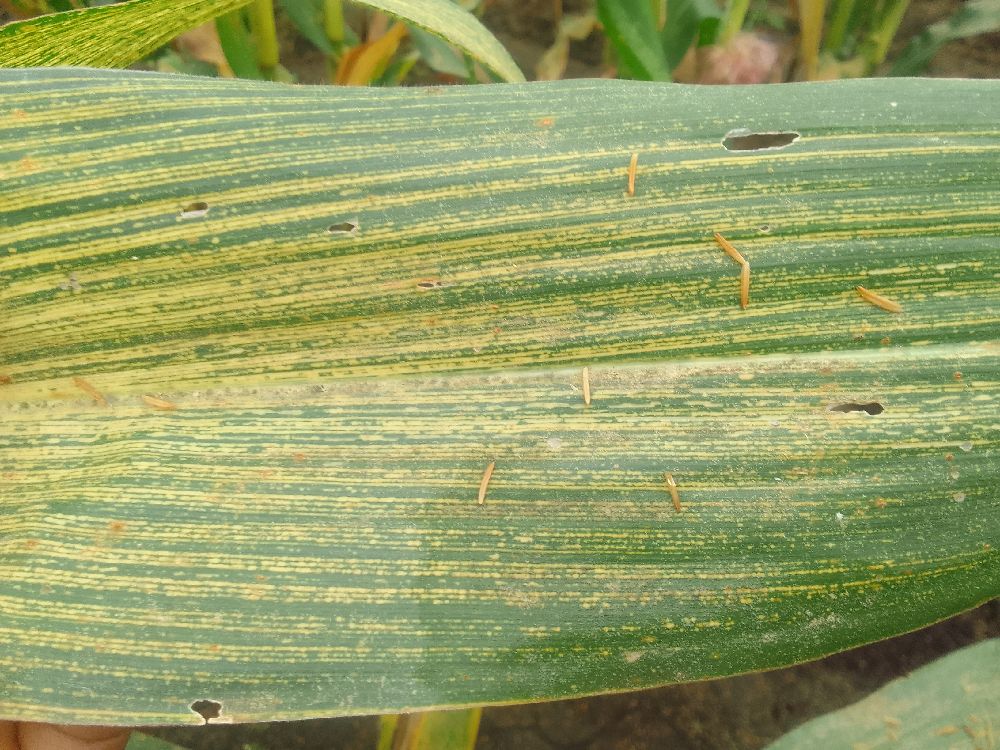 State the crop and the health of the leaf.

maize, maize streak virus
